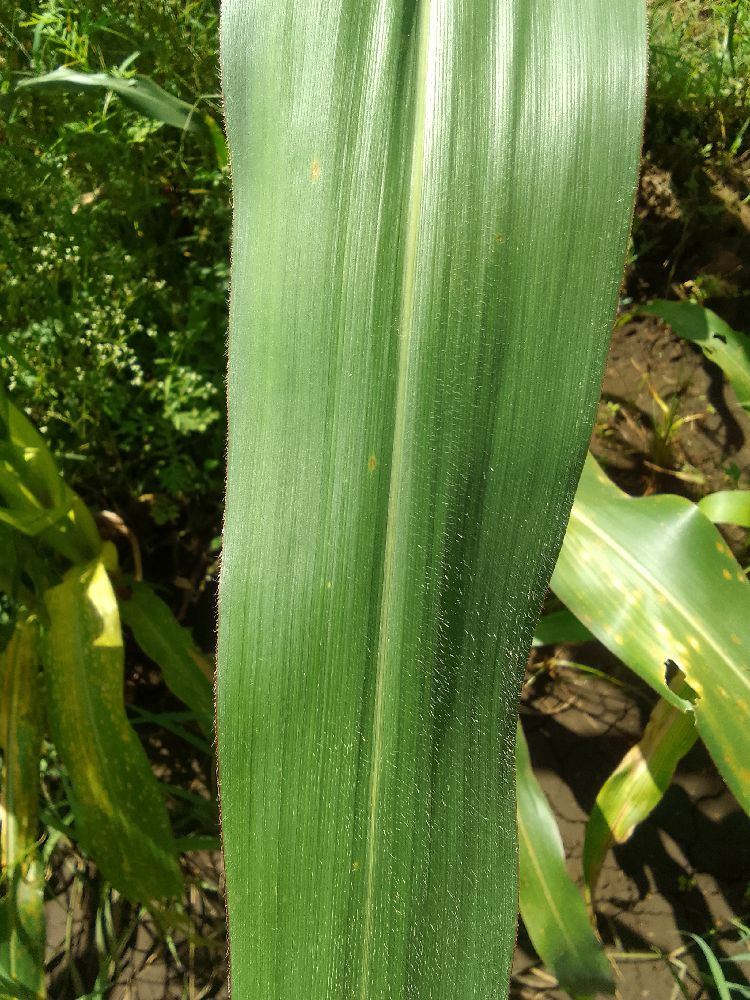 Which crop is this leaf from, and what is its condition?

maize, healthy
